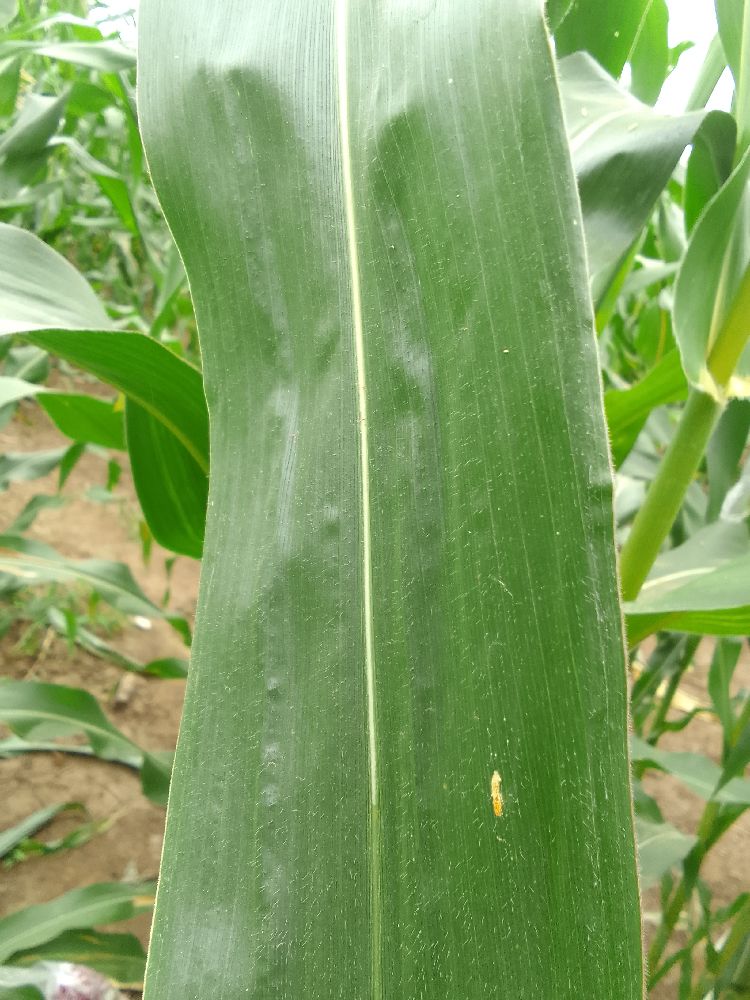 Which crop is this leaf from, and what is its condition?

maize, healthy
